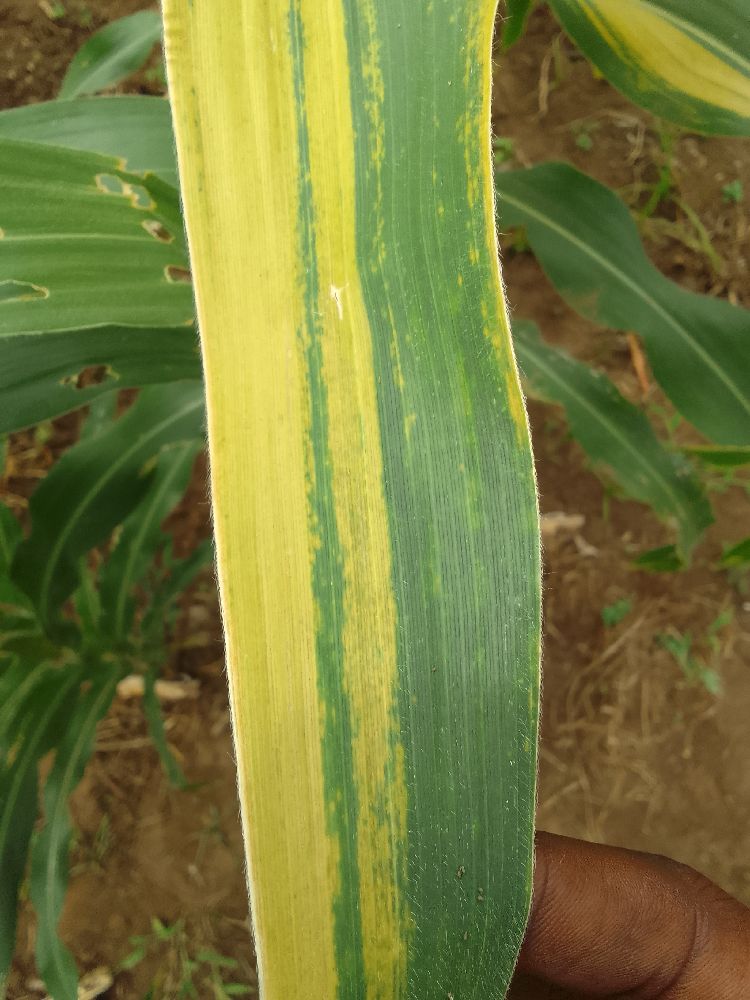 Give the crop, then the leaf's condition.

maize, maize lethal necrosis
